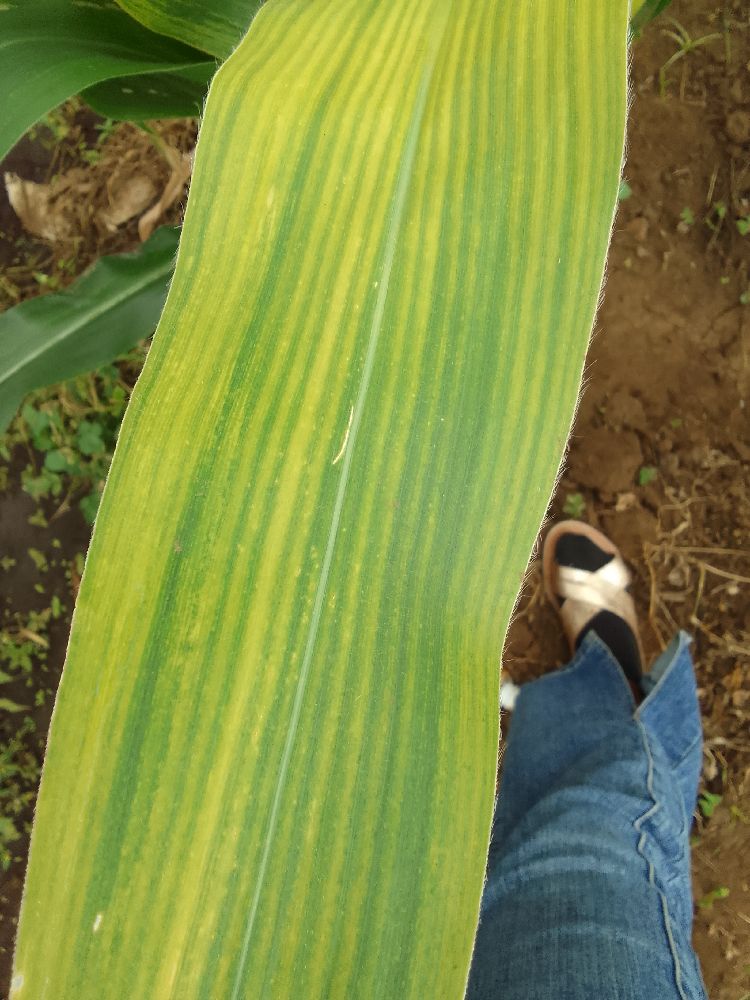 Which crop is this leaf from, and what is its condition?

maize, maize lethal necrosis
